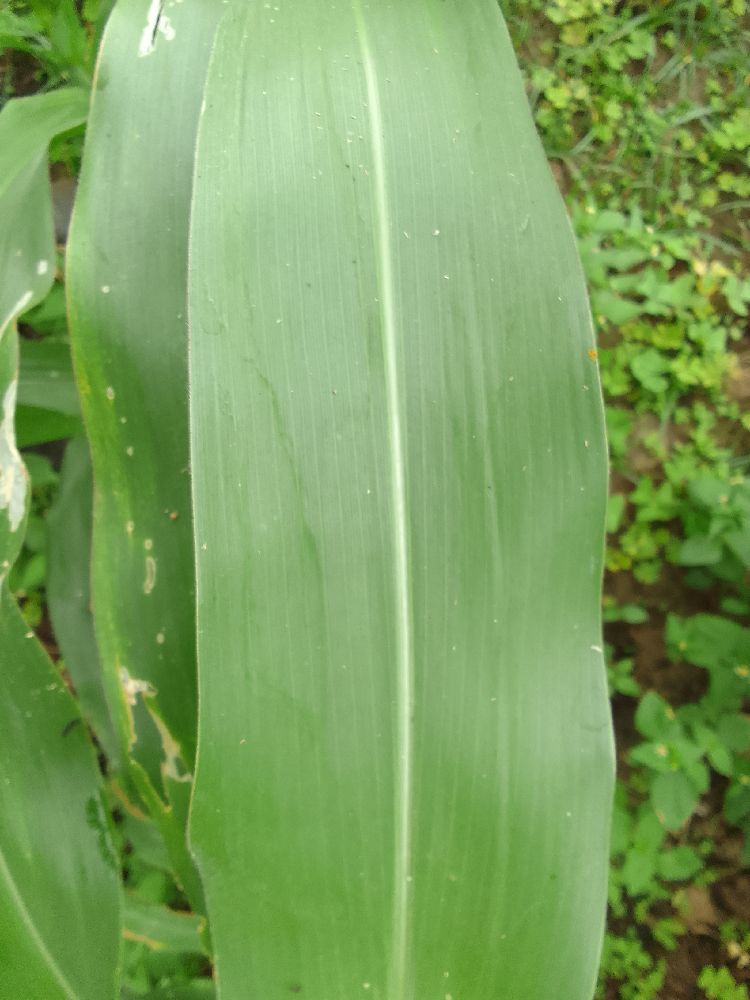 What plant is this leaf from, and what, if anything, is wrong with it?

maize, healthy
